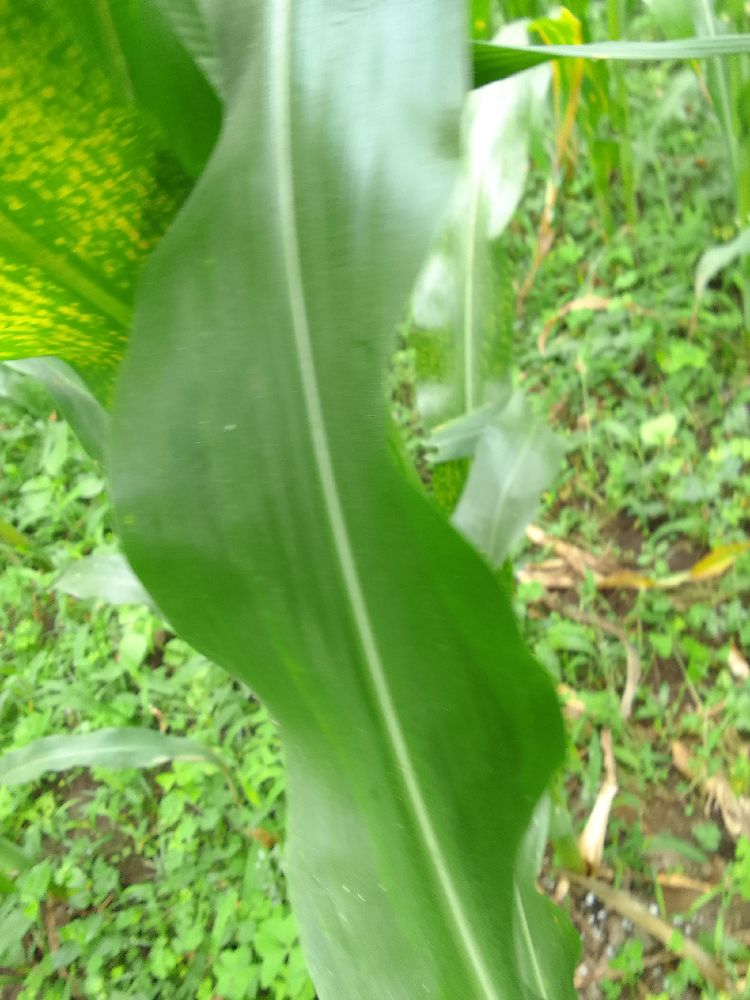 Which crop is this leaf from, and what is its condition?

maize, healthy
